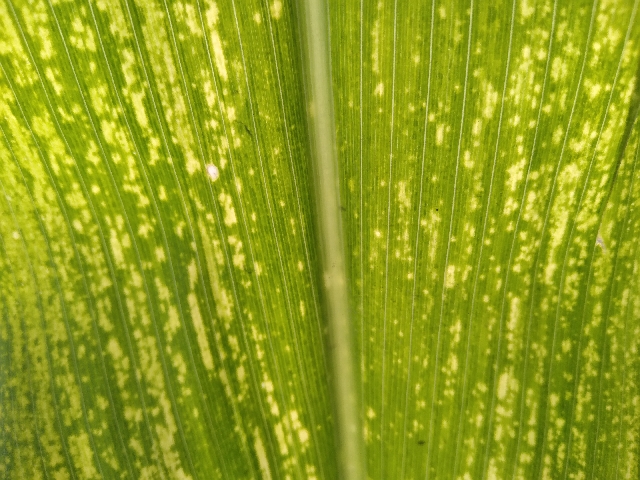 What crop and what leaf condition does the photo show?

maize, maize lethal necrosis
